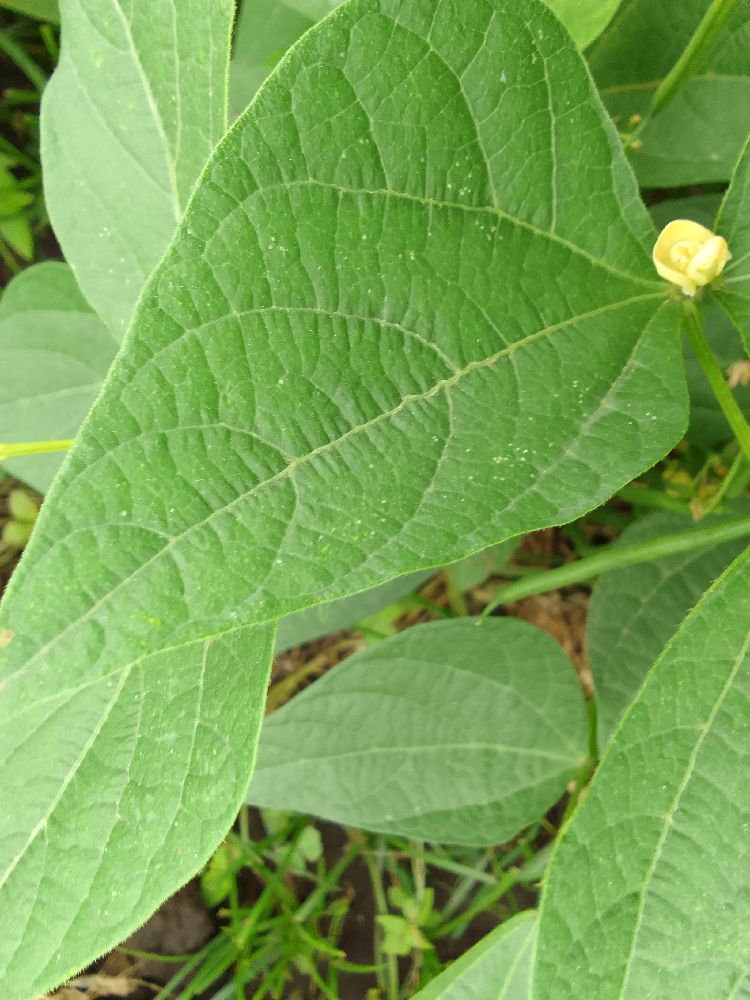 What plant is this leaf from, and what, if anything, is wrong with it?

common bean, healthy
